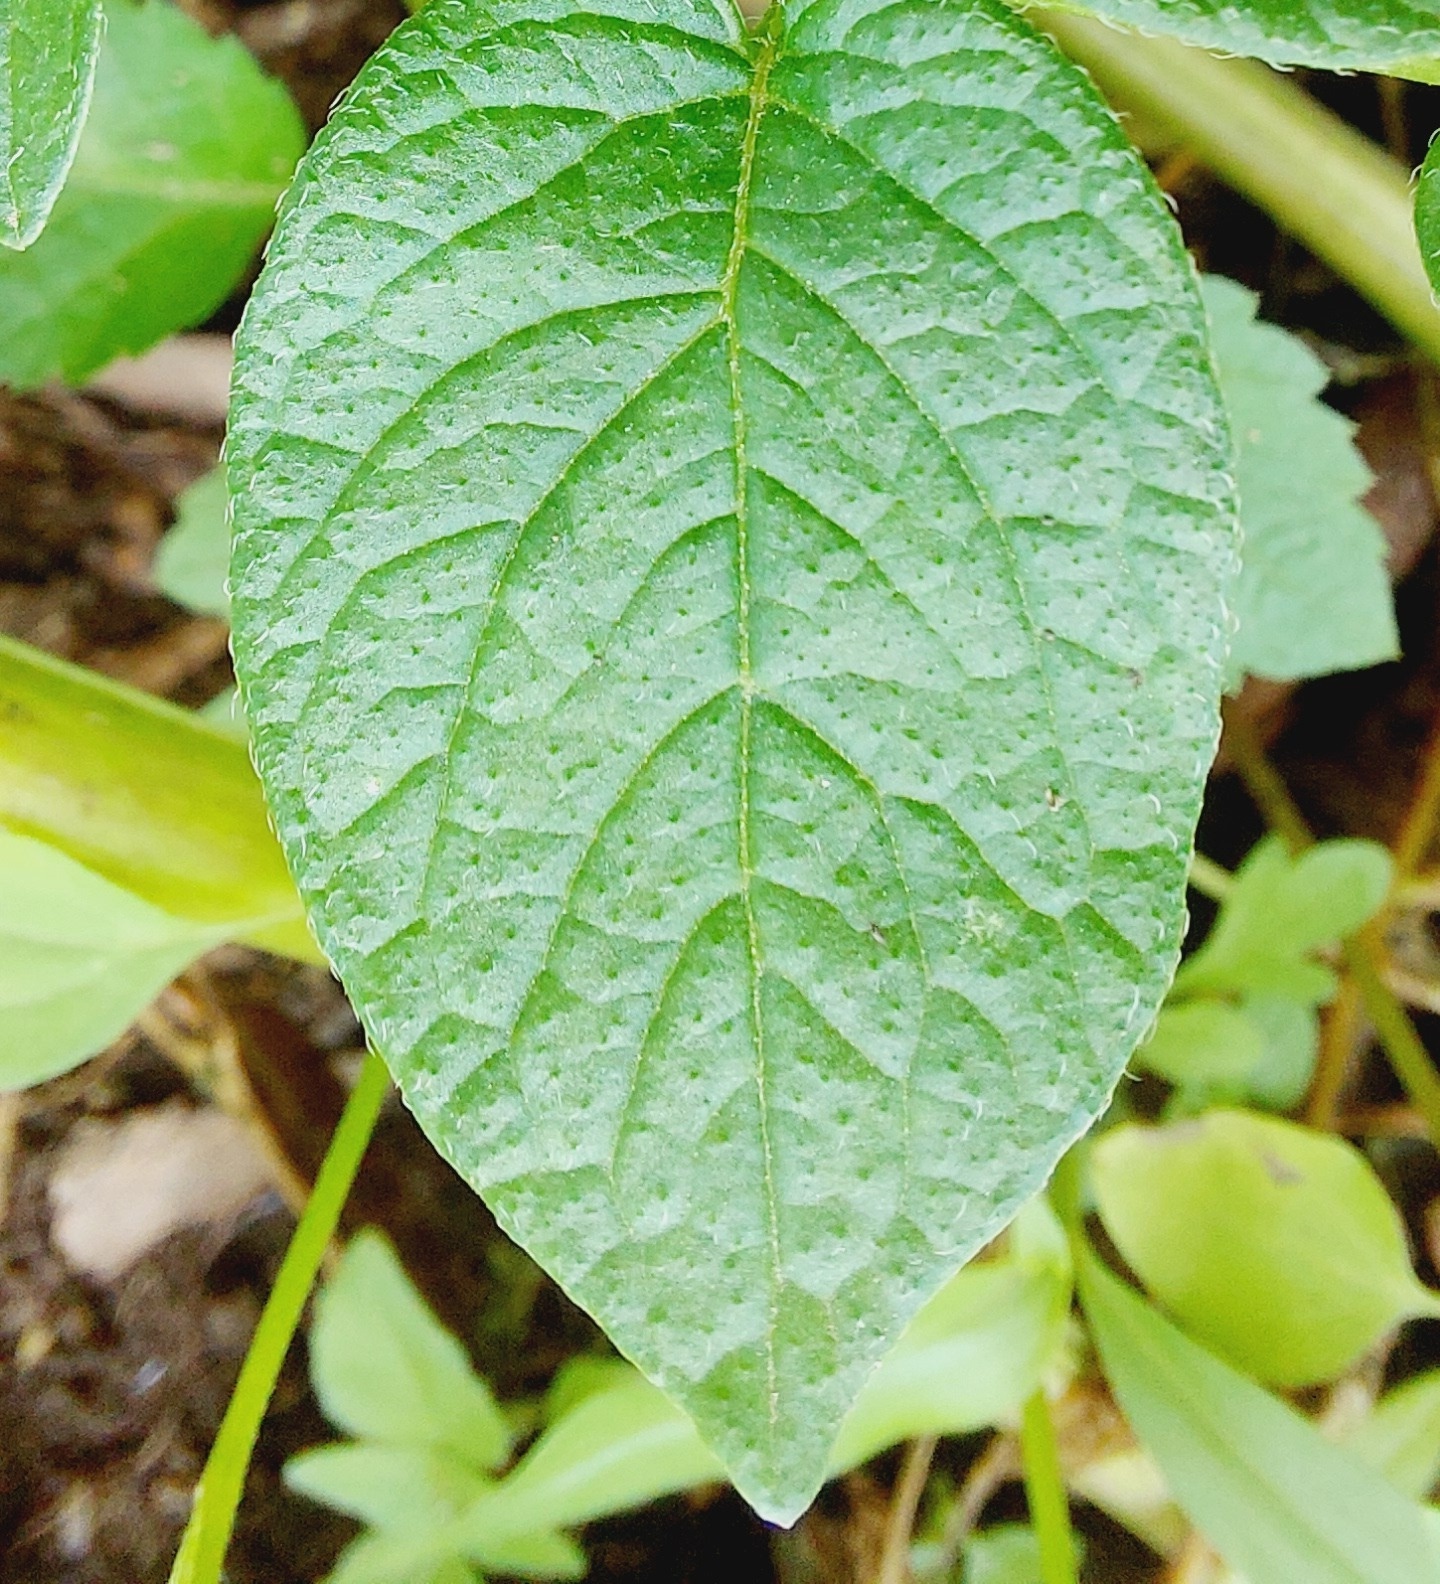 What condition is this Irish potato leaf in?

healthy
